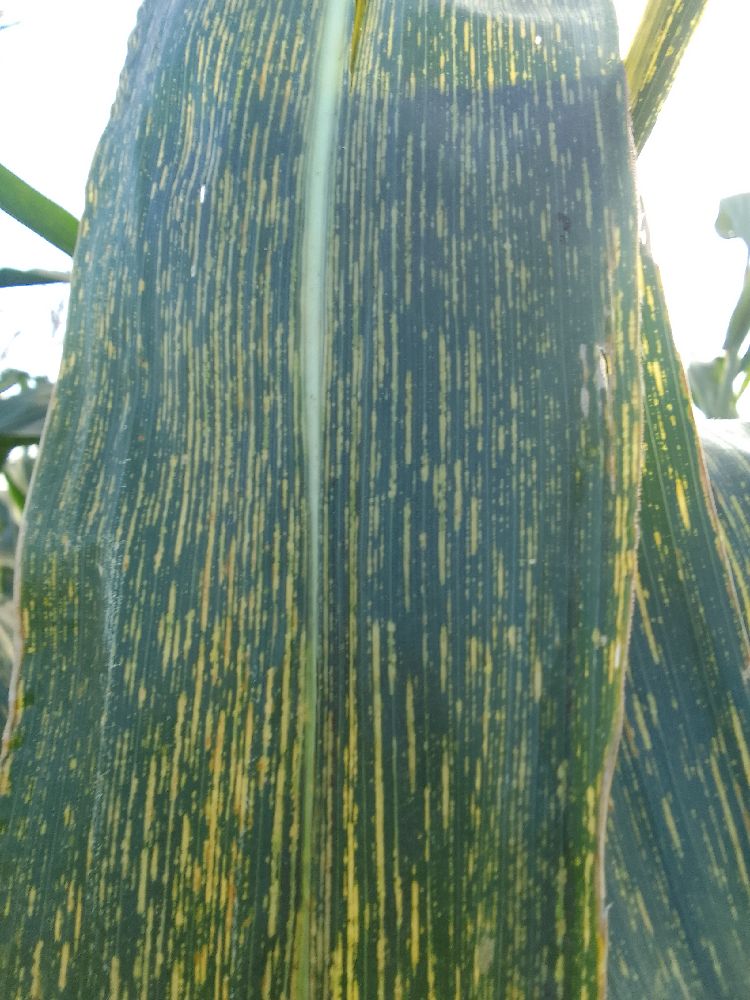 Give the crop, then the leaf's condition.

maize, maize streak virus
